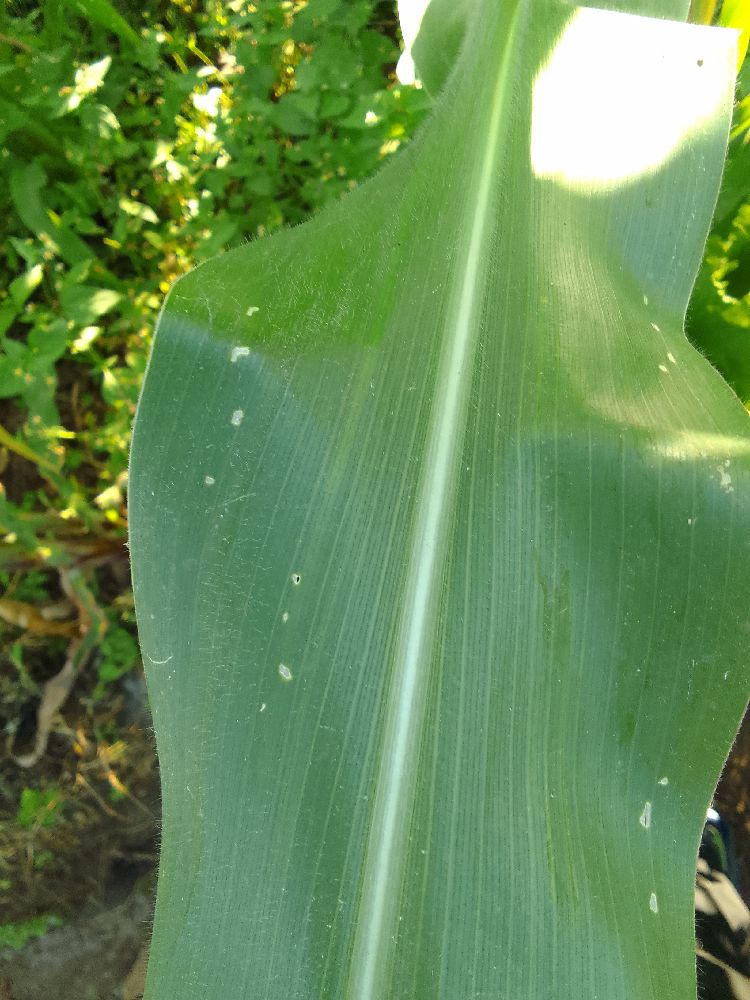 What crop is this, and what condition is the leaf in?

maize, healthy
